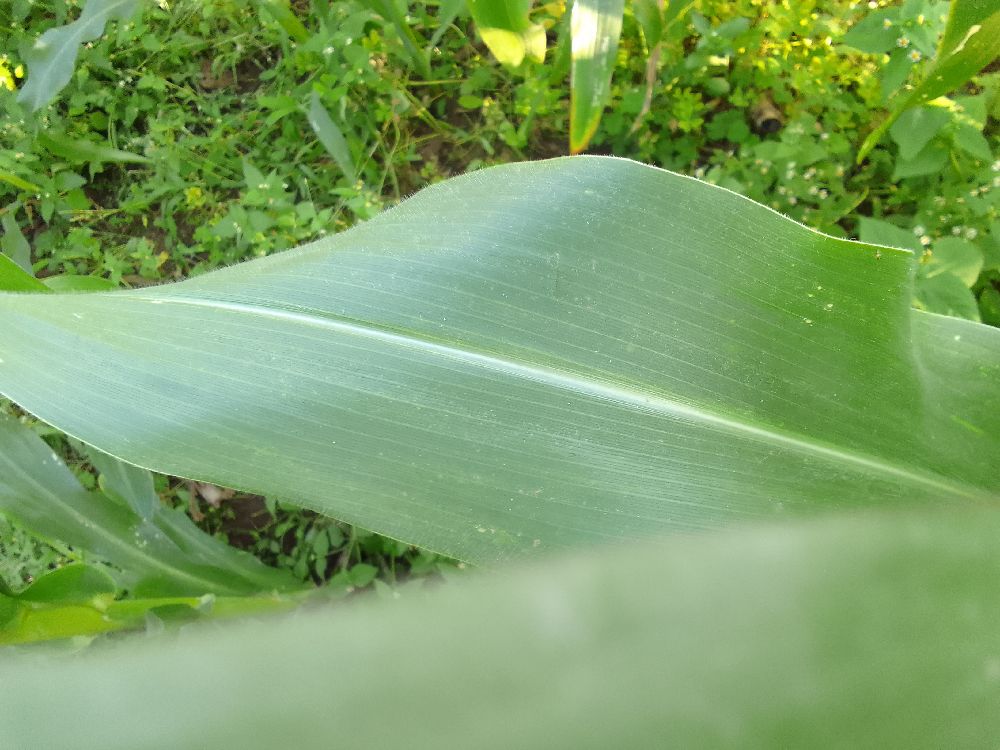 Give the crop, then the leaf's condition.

maize, healthy
